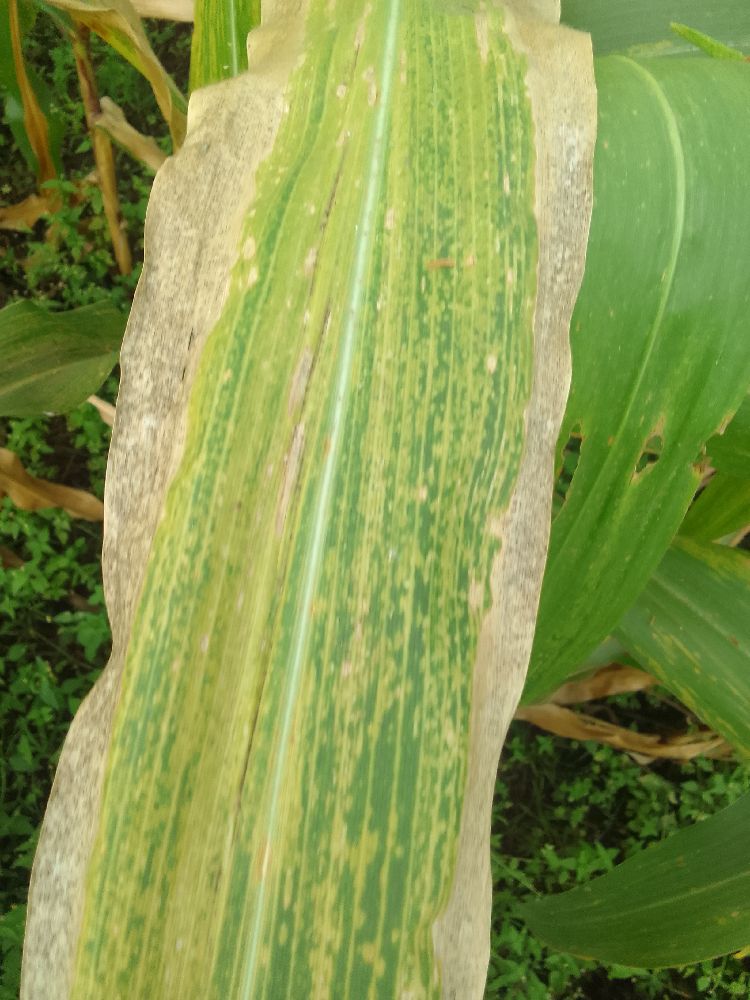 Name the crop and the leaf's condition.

maize, maize lethal necrosis
